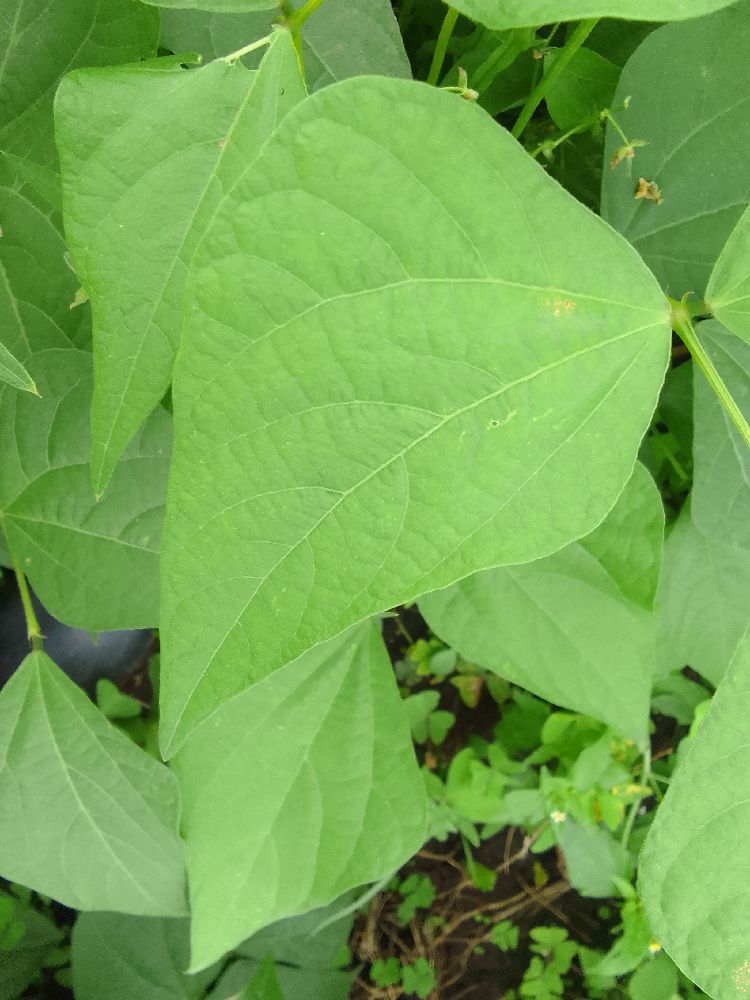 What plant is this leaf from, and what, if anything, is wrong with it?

common bean, healthy
